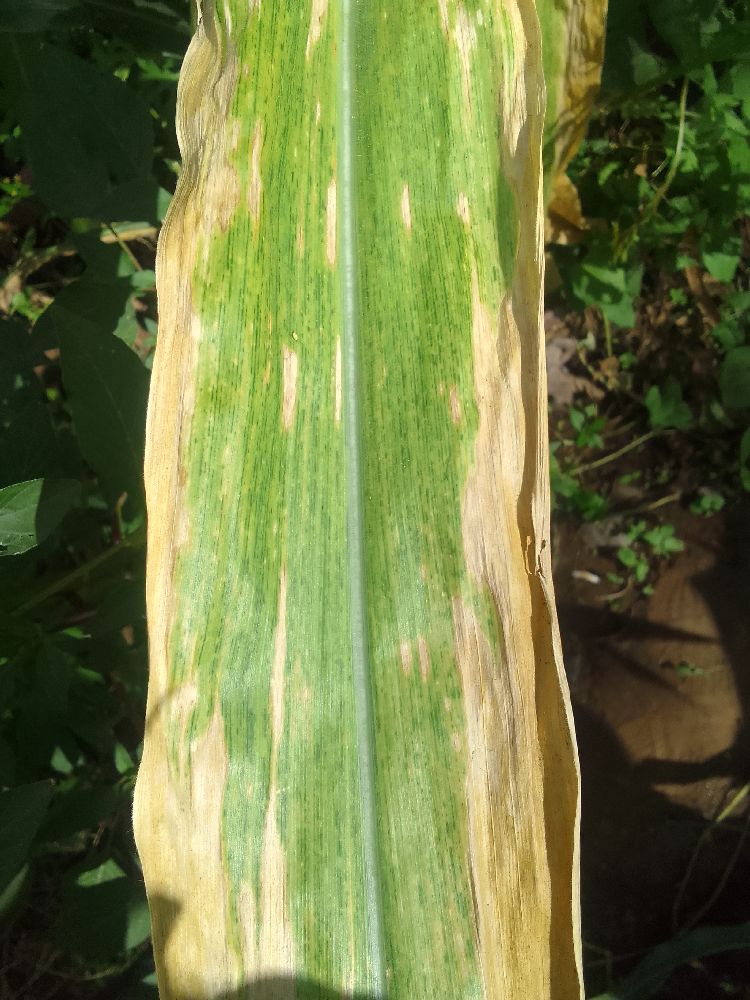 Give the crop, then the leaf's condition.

maize, maize lethal necrosis
